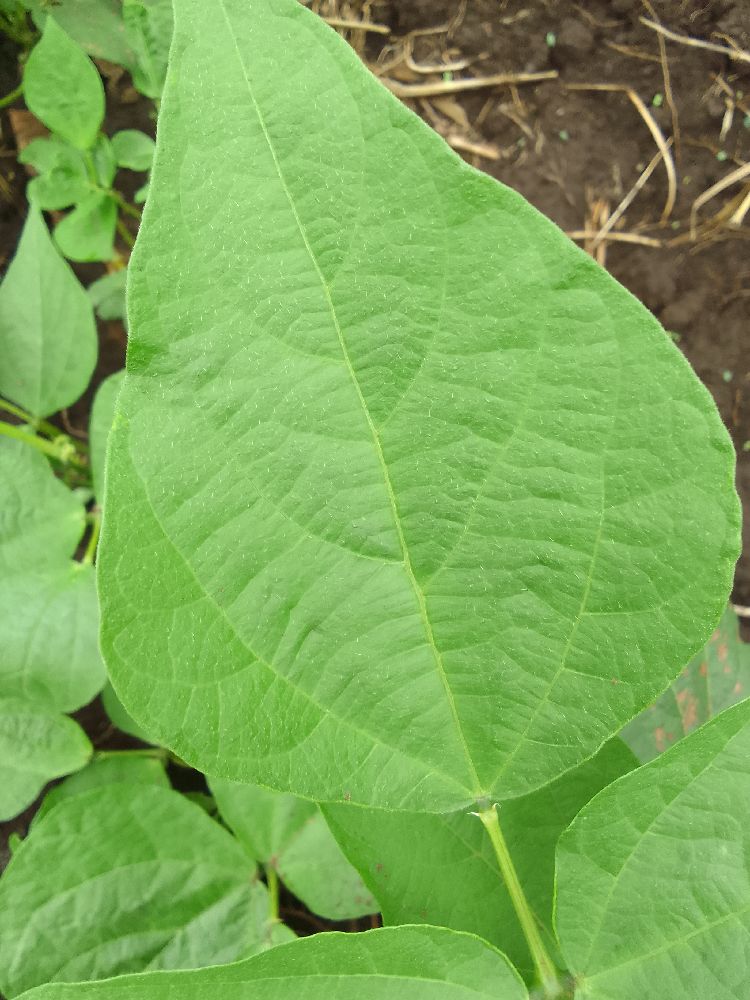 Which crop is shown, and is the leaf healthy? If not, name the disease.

common bean, healthy
